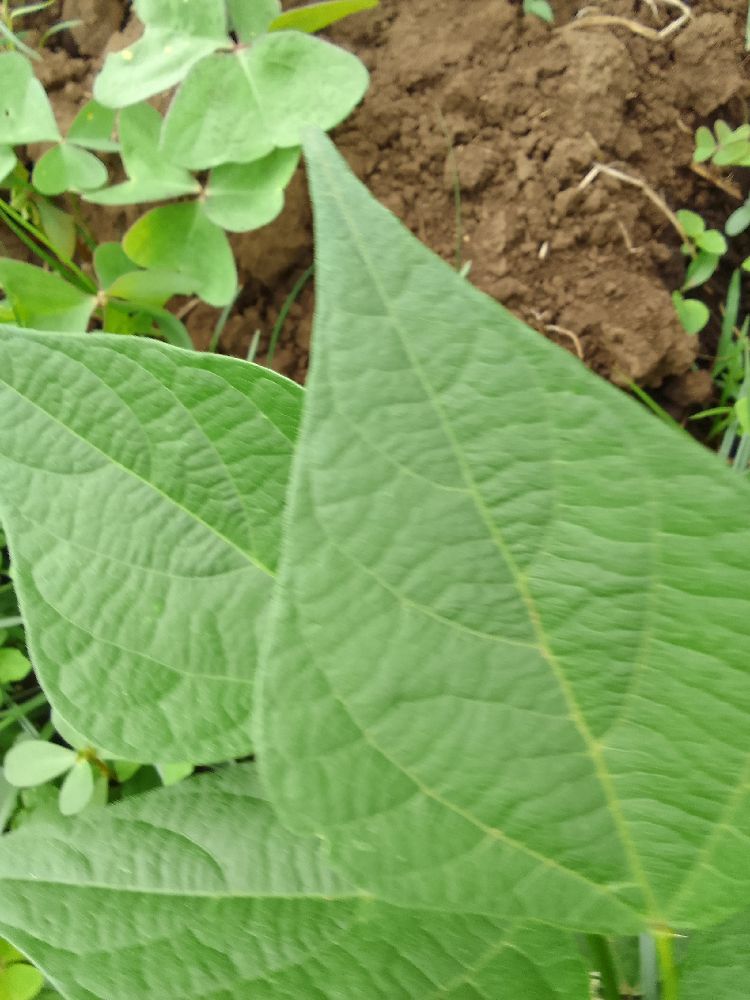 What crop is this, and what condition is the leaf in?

common bean, healthy
